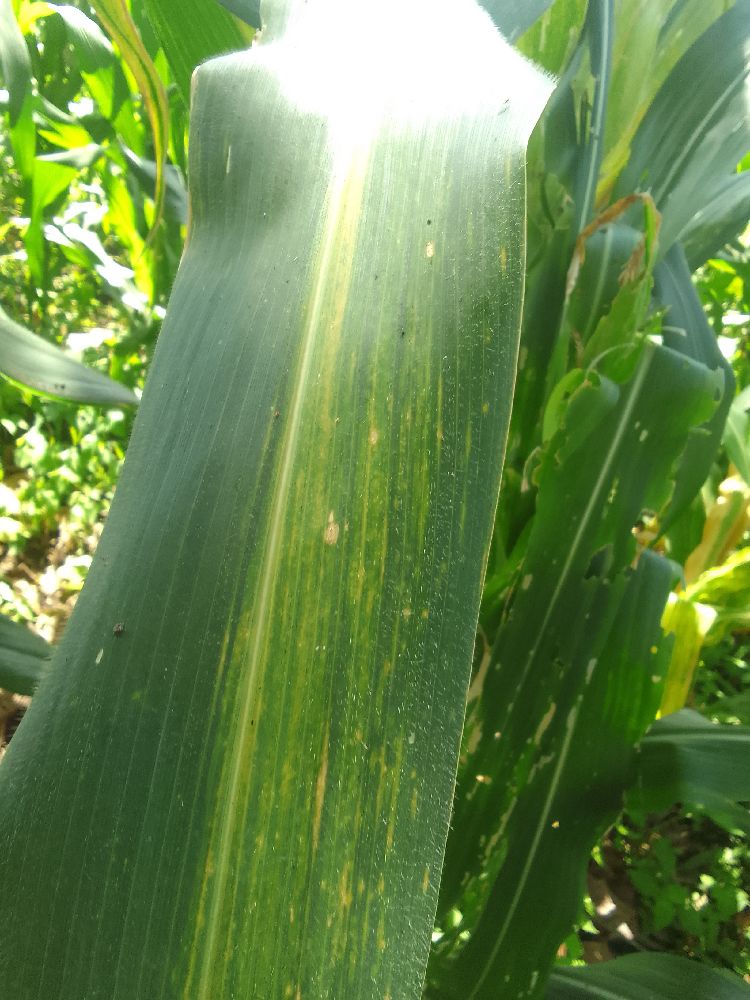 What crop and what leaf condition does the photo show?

maize, maize lethal necrosis
